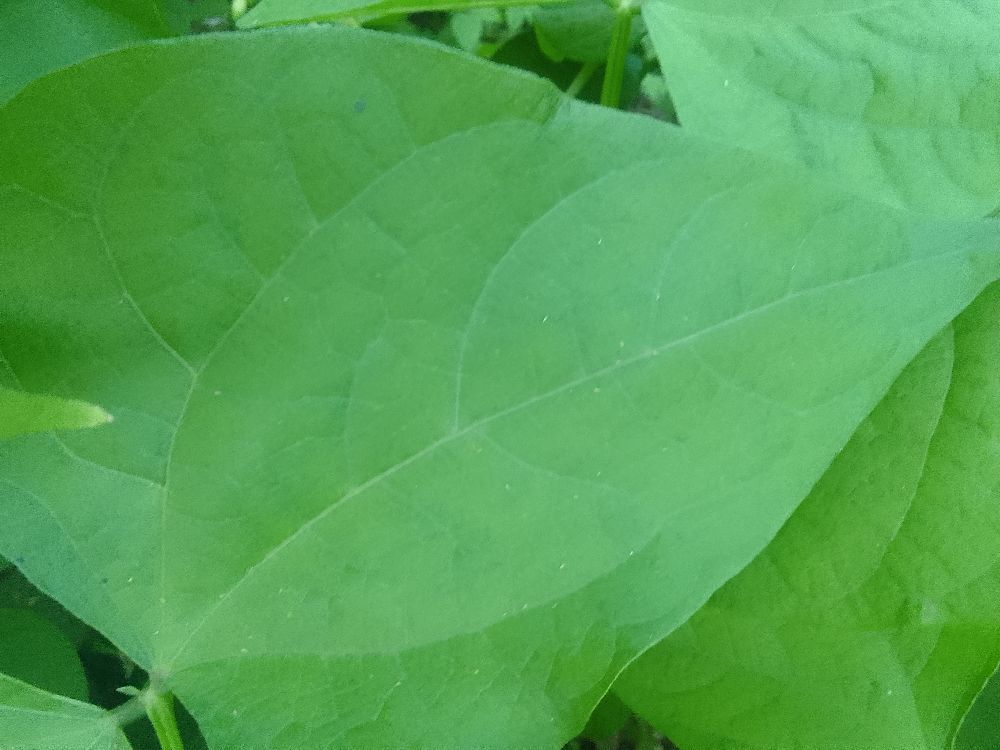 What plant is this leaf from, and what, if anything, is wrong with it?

common bean, healthy
